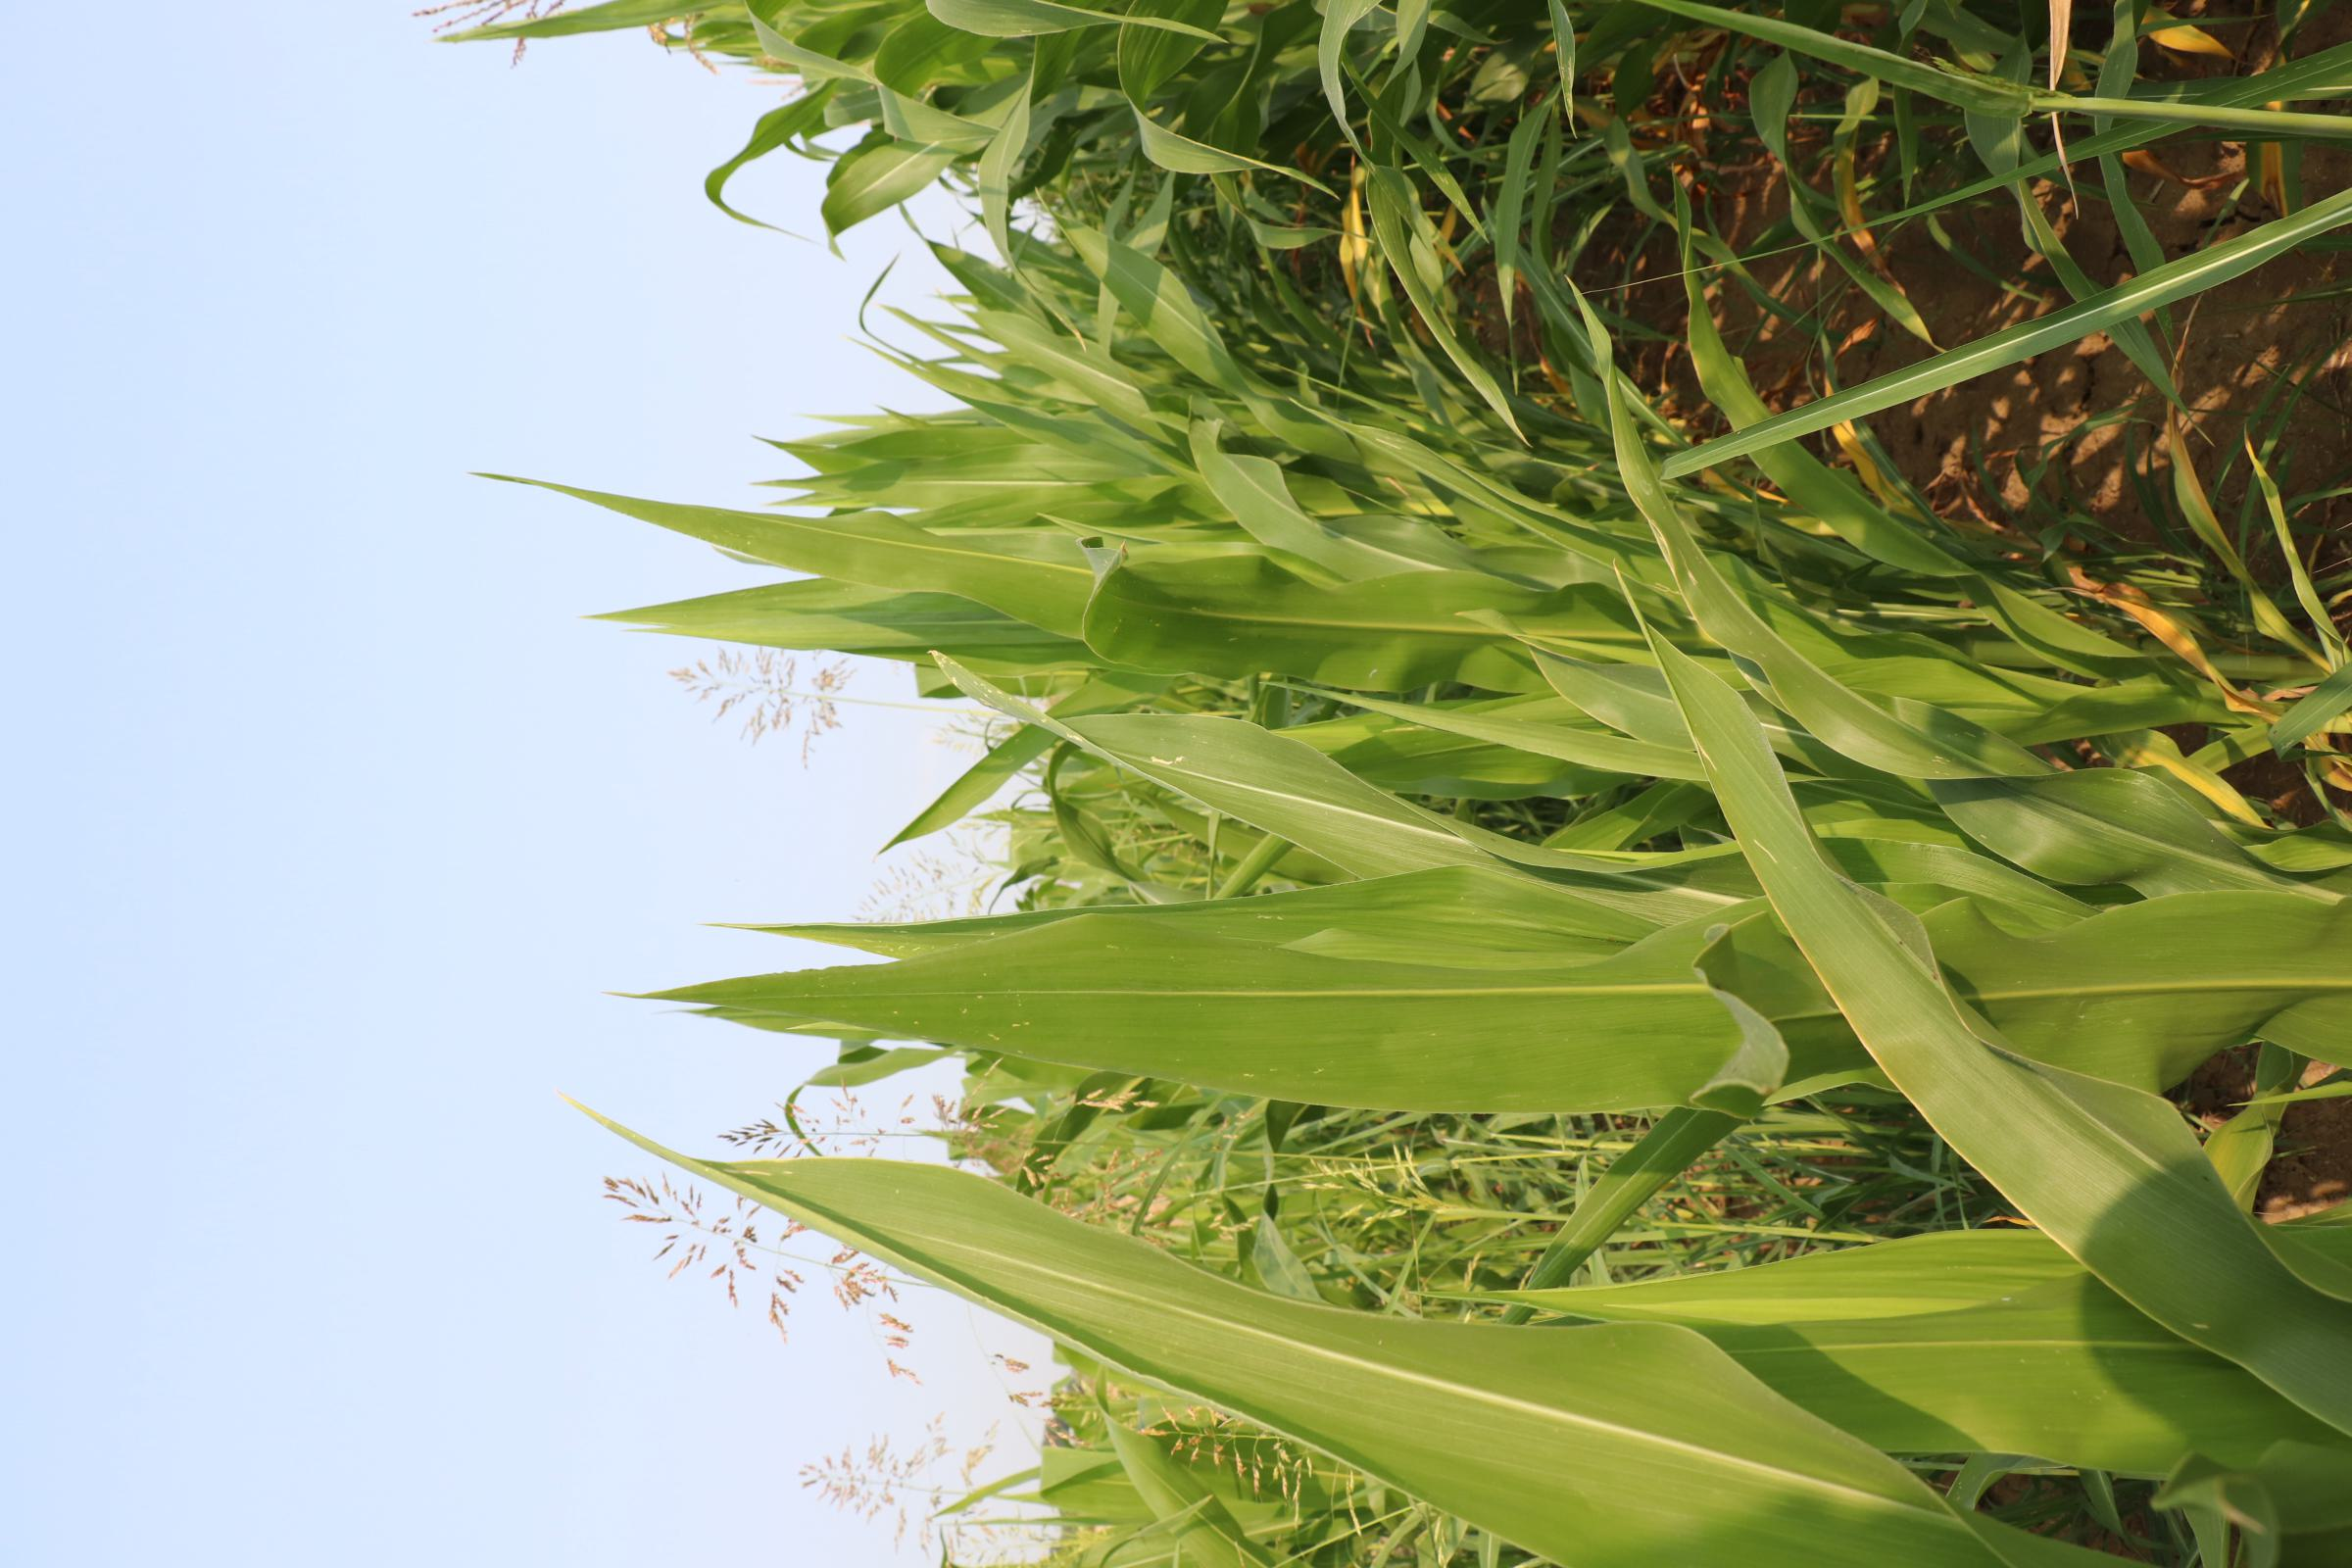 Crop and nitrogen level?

maize, no added nitrogen
